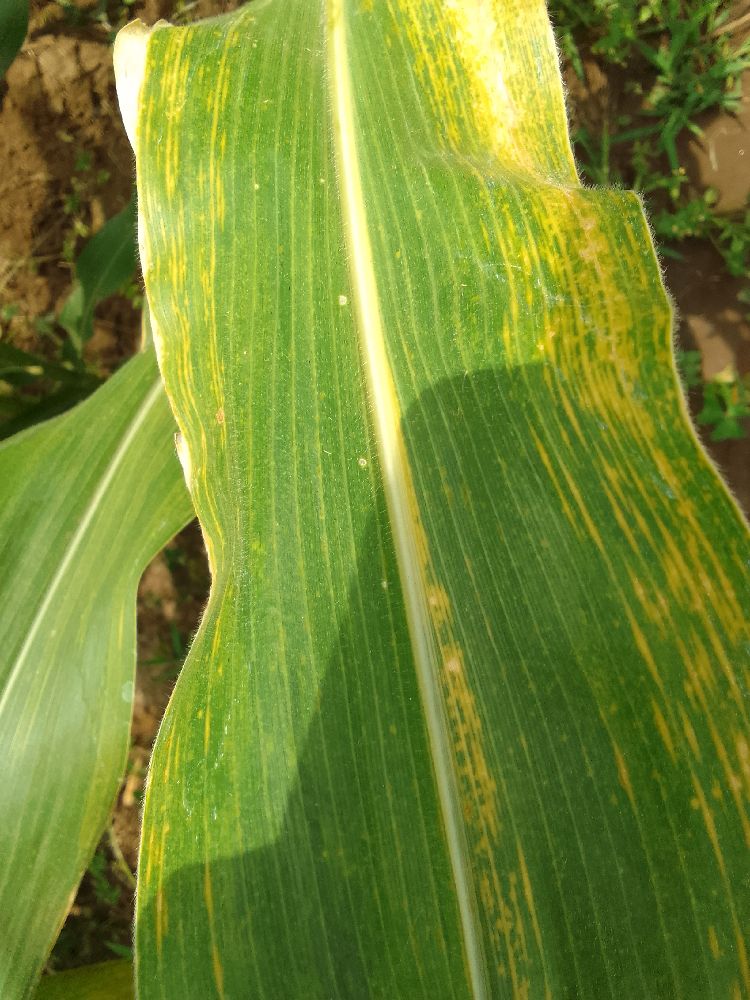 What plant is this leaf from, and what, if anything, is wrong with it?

maize, maize lethal necrosis
